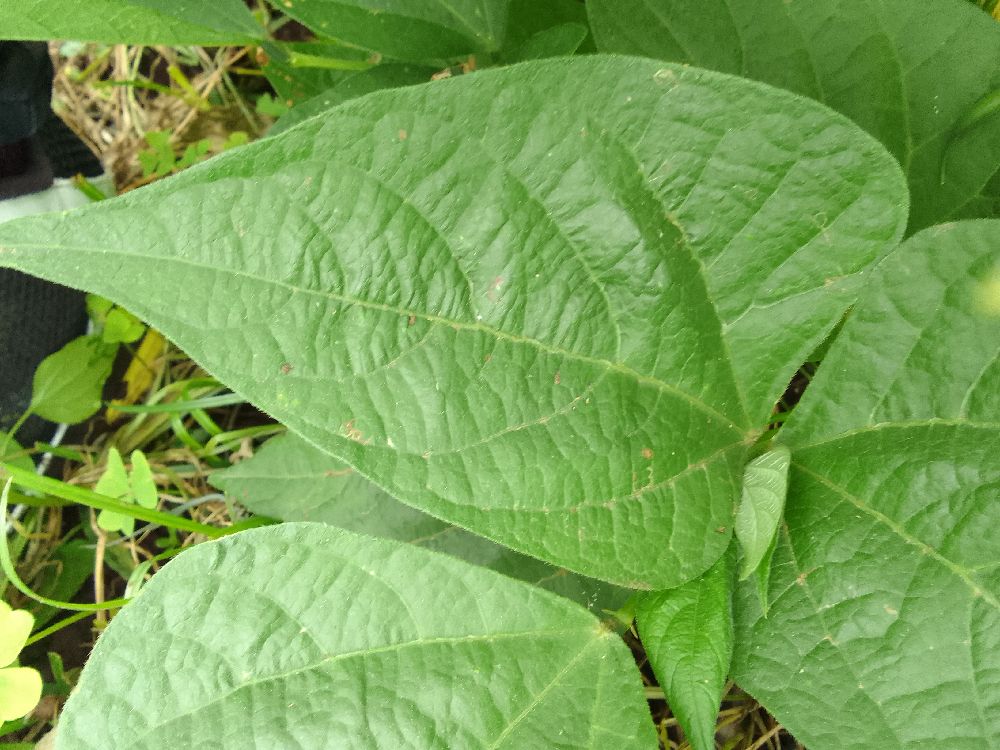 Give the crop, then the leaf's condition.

common bean, healthy
